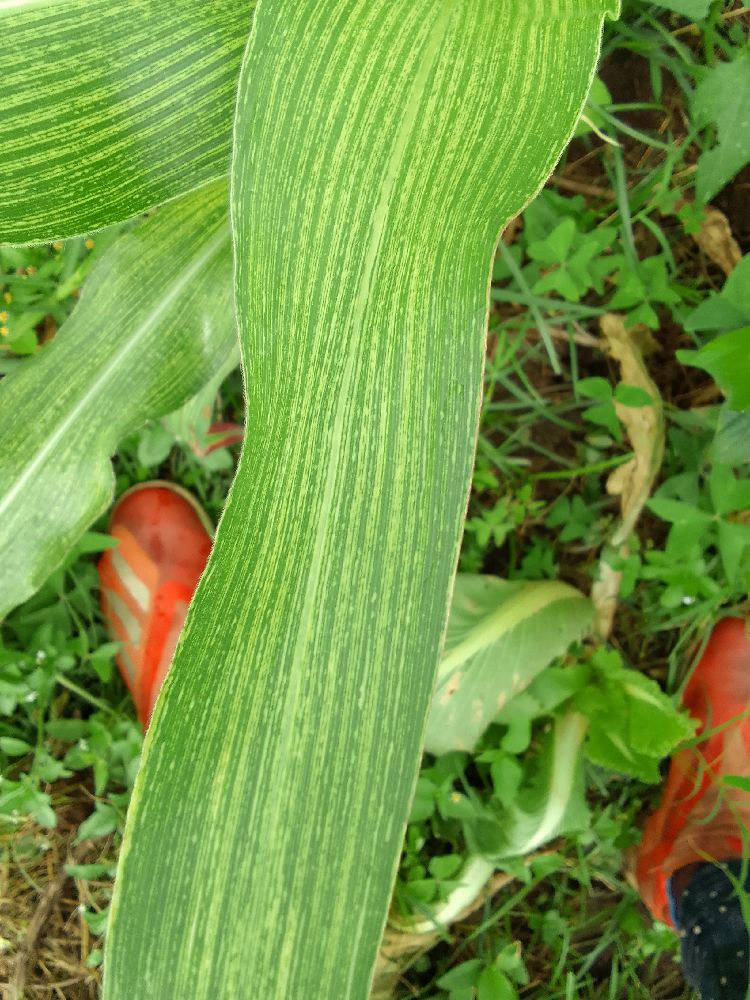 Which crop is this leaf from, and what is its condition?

maize, maize streak virus
